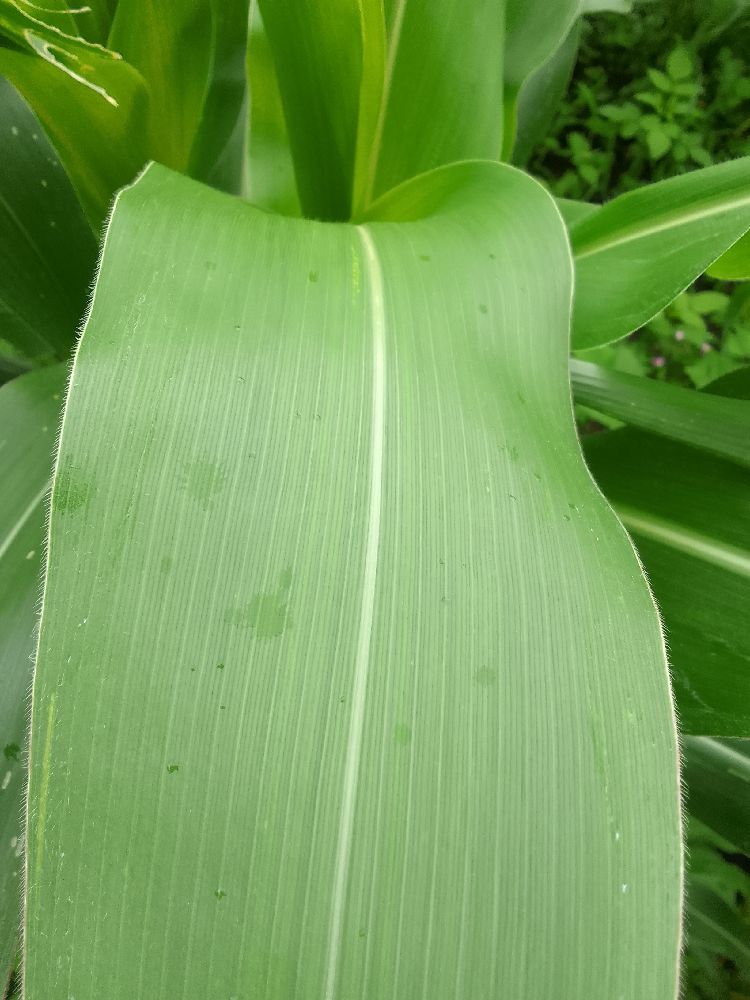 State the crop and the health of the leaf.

maize, healthy
